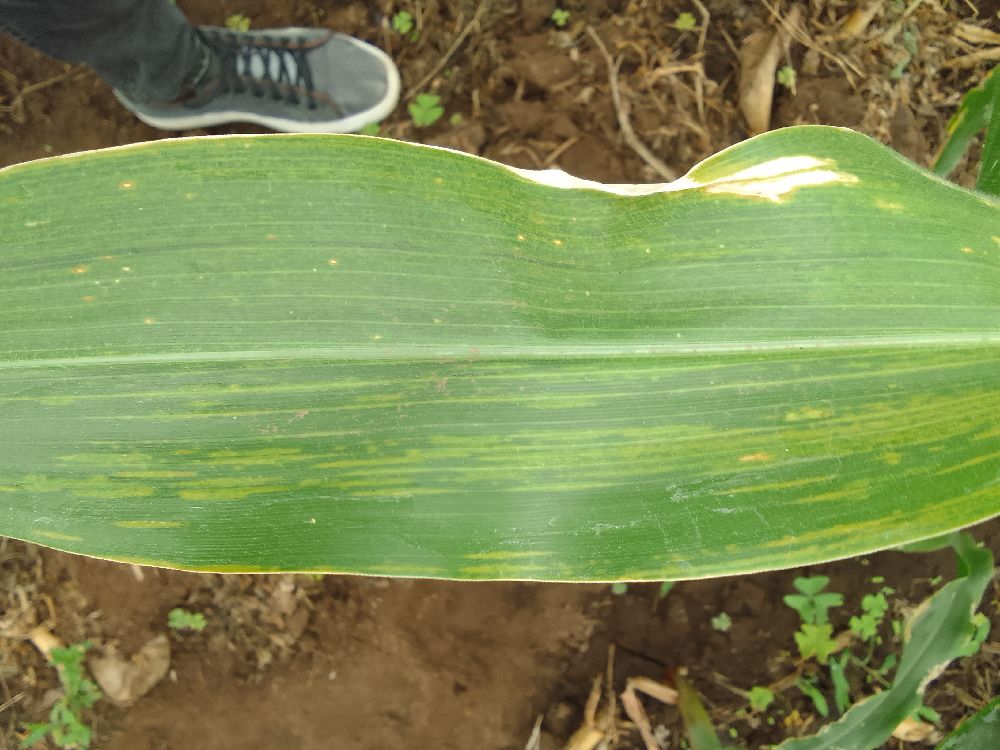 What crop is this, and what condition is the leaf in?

maize, maize lethal necrosis
